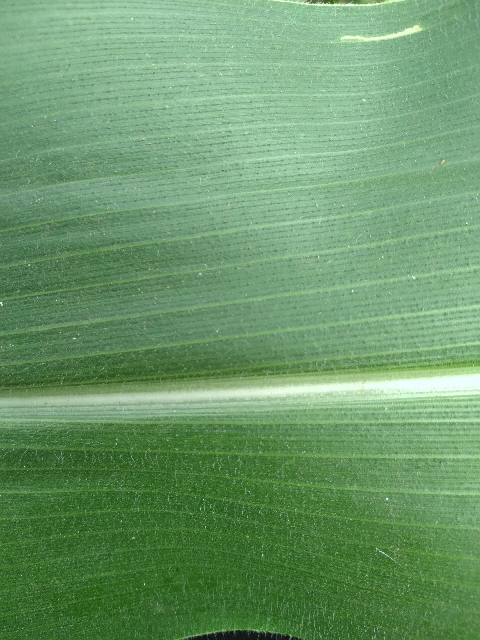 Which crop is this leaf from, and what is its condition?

maize, healthy
